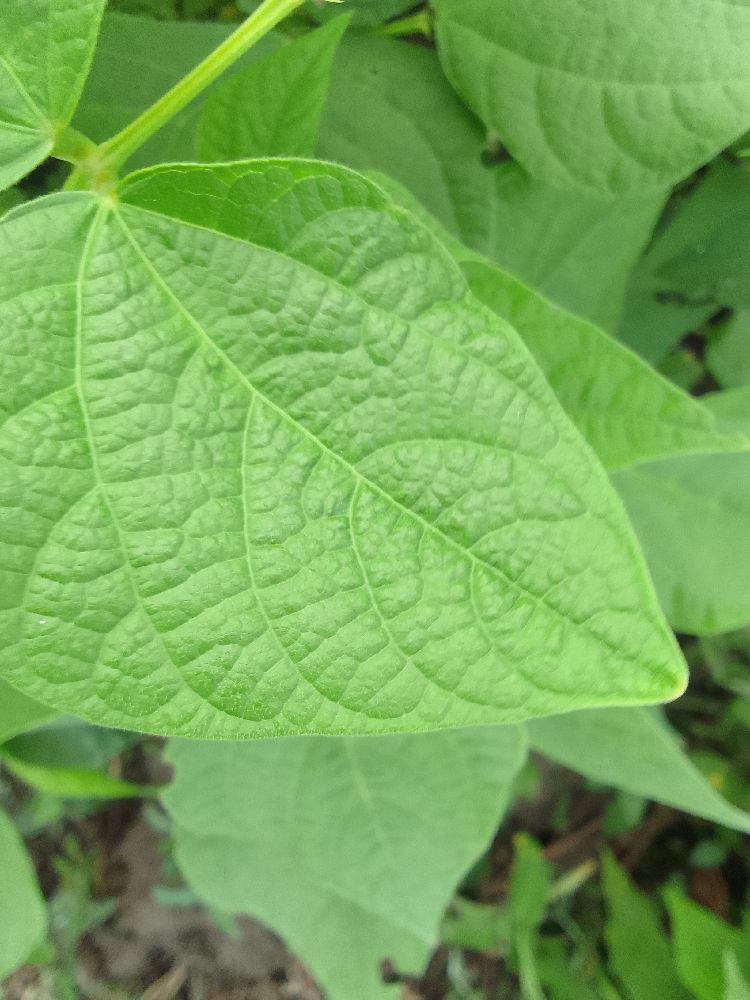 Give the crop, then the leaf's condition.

common bean, healthy
